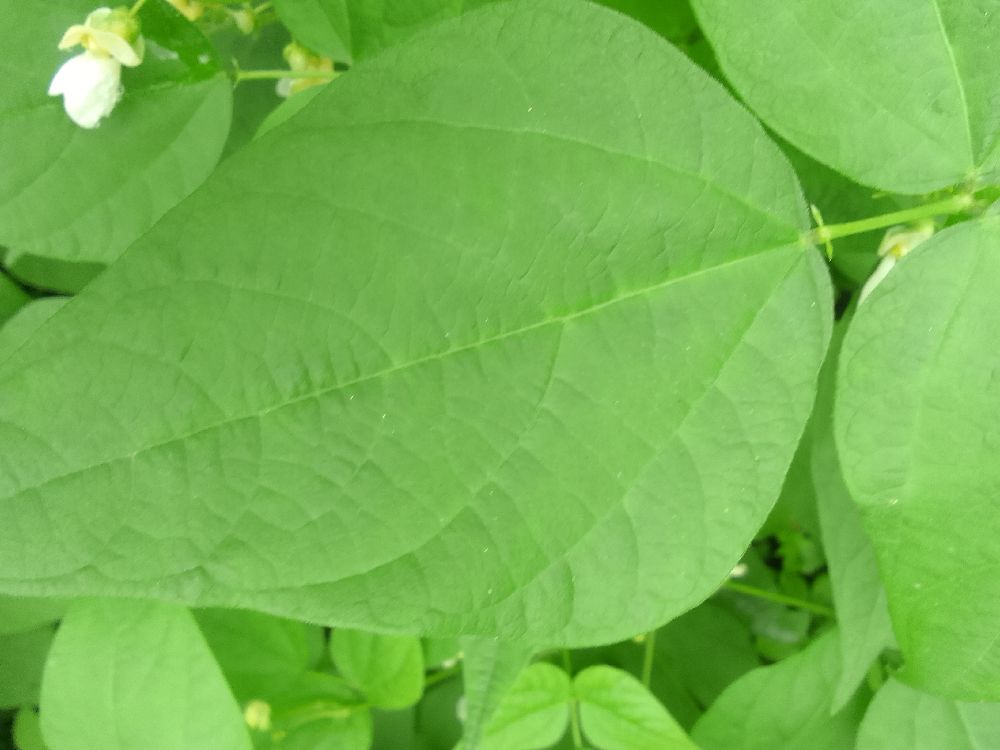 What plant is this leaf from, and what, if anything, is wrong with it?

common bean, healthy
